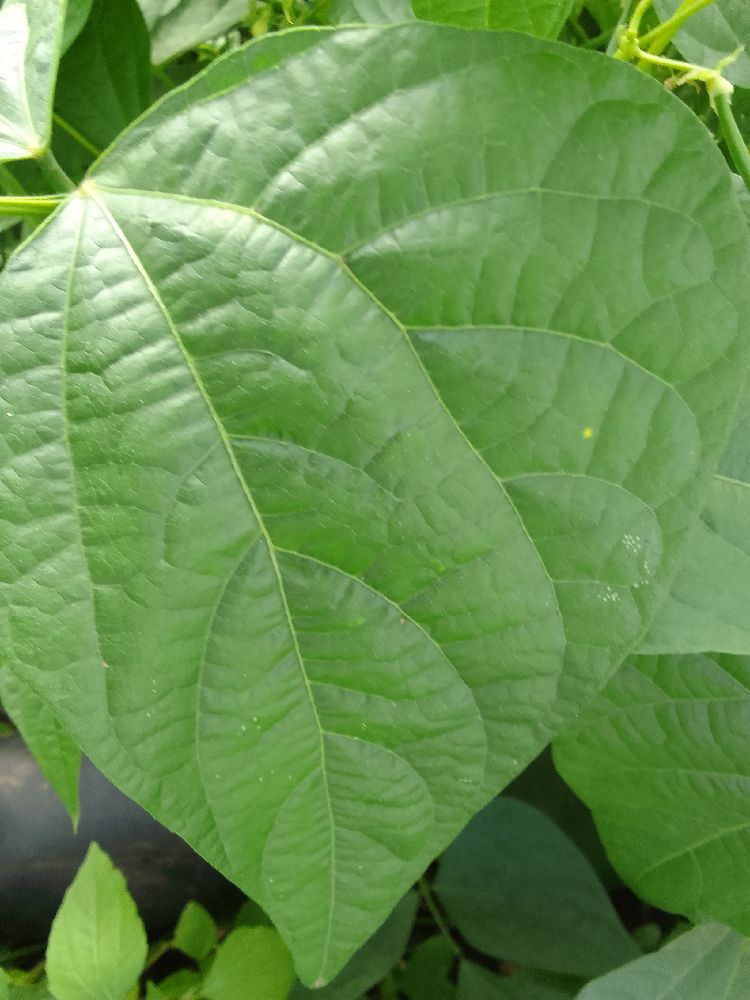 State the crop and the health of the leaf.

common bean, healthy
